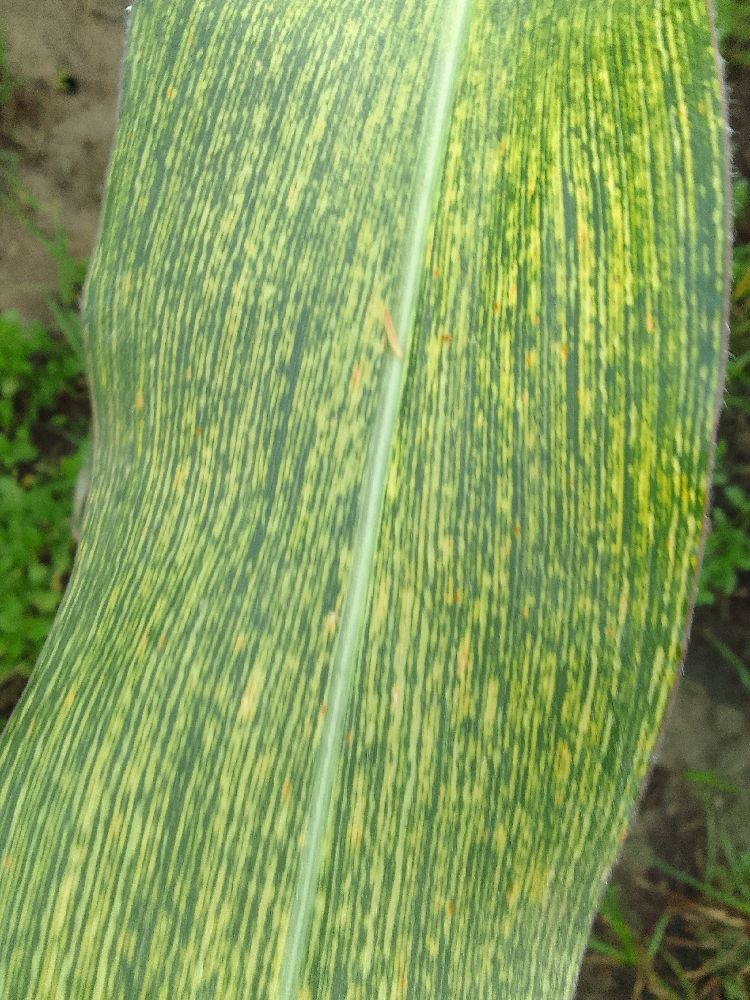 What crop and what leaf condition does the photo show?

maize, maize streak virus
